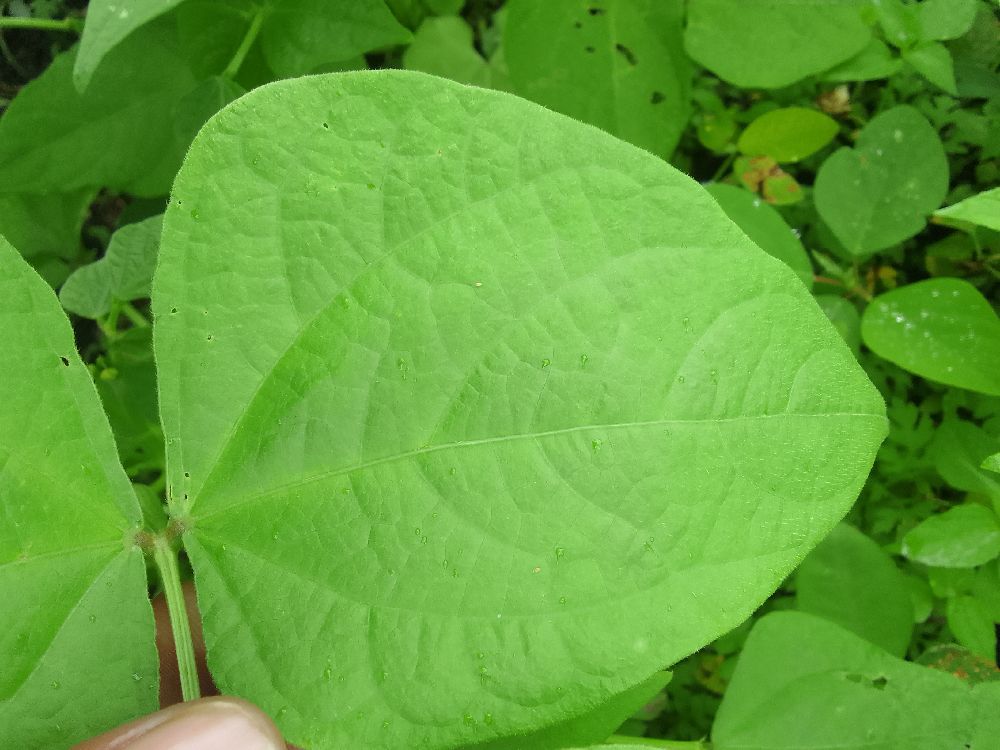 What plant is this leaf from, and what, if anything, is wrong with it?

common bean, healthy
